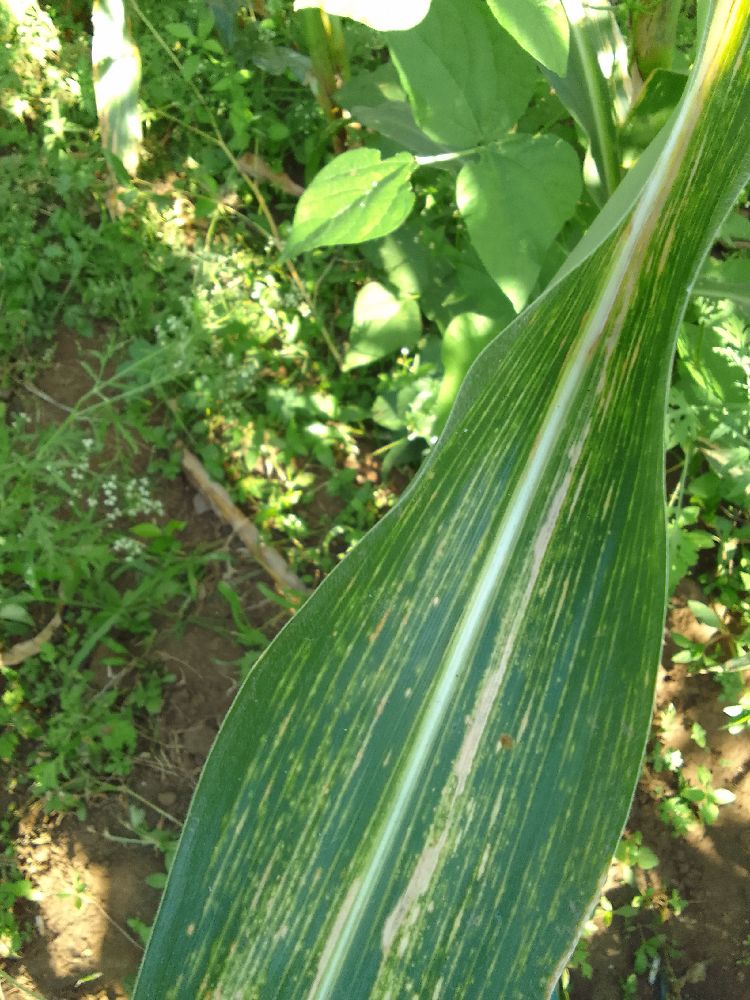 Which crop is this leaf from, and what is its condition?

maize, maize lethal necrosis
